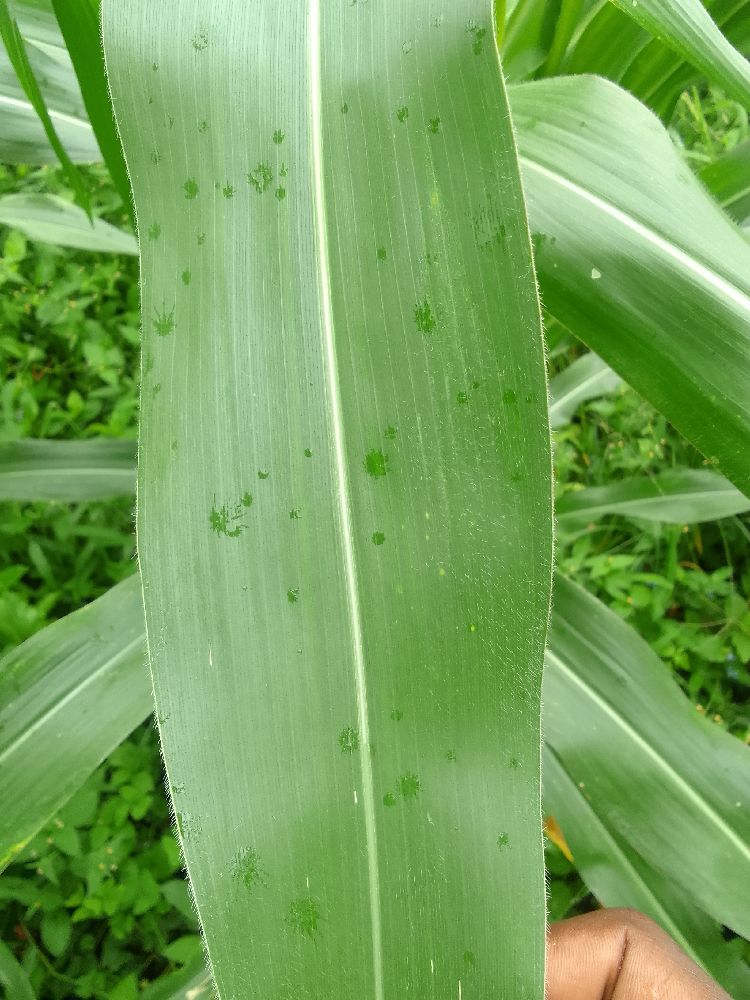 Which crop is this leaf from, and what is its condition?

maize, healthy
